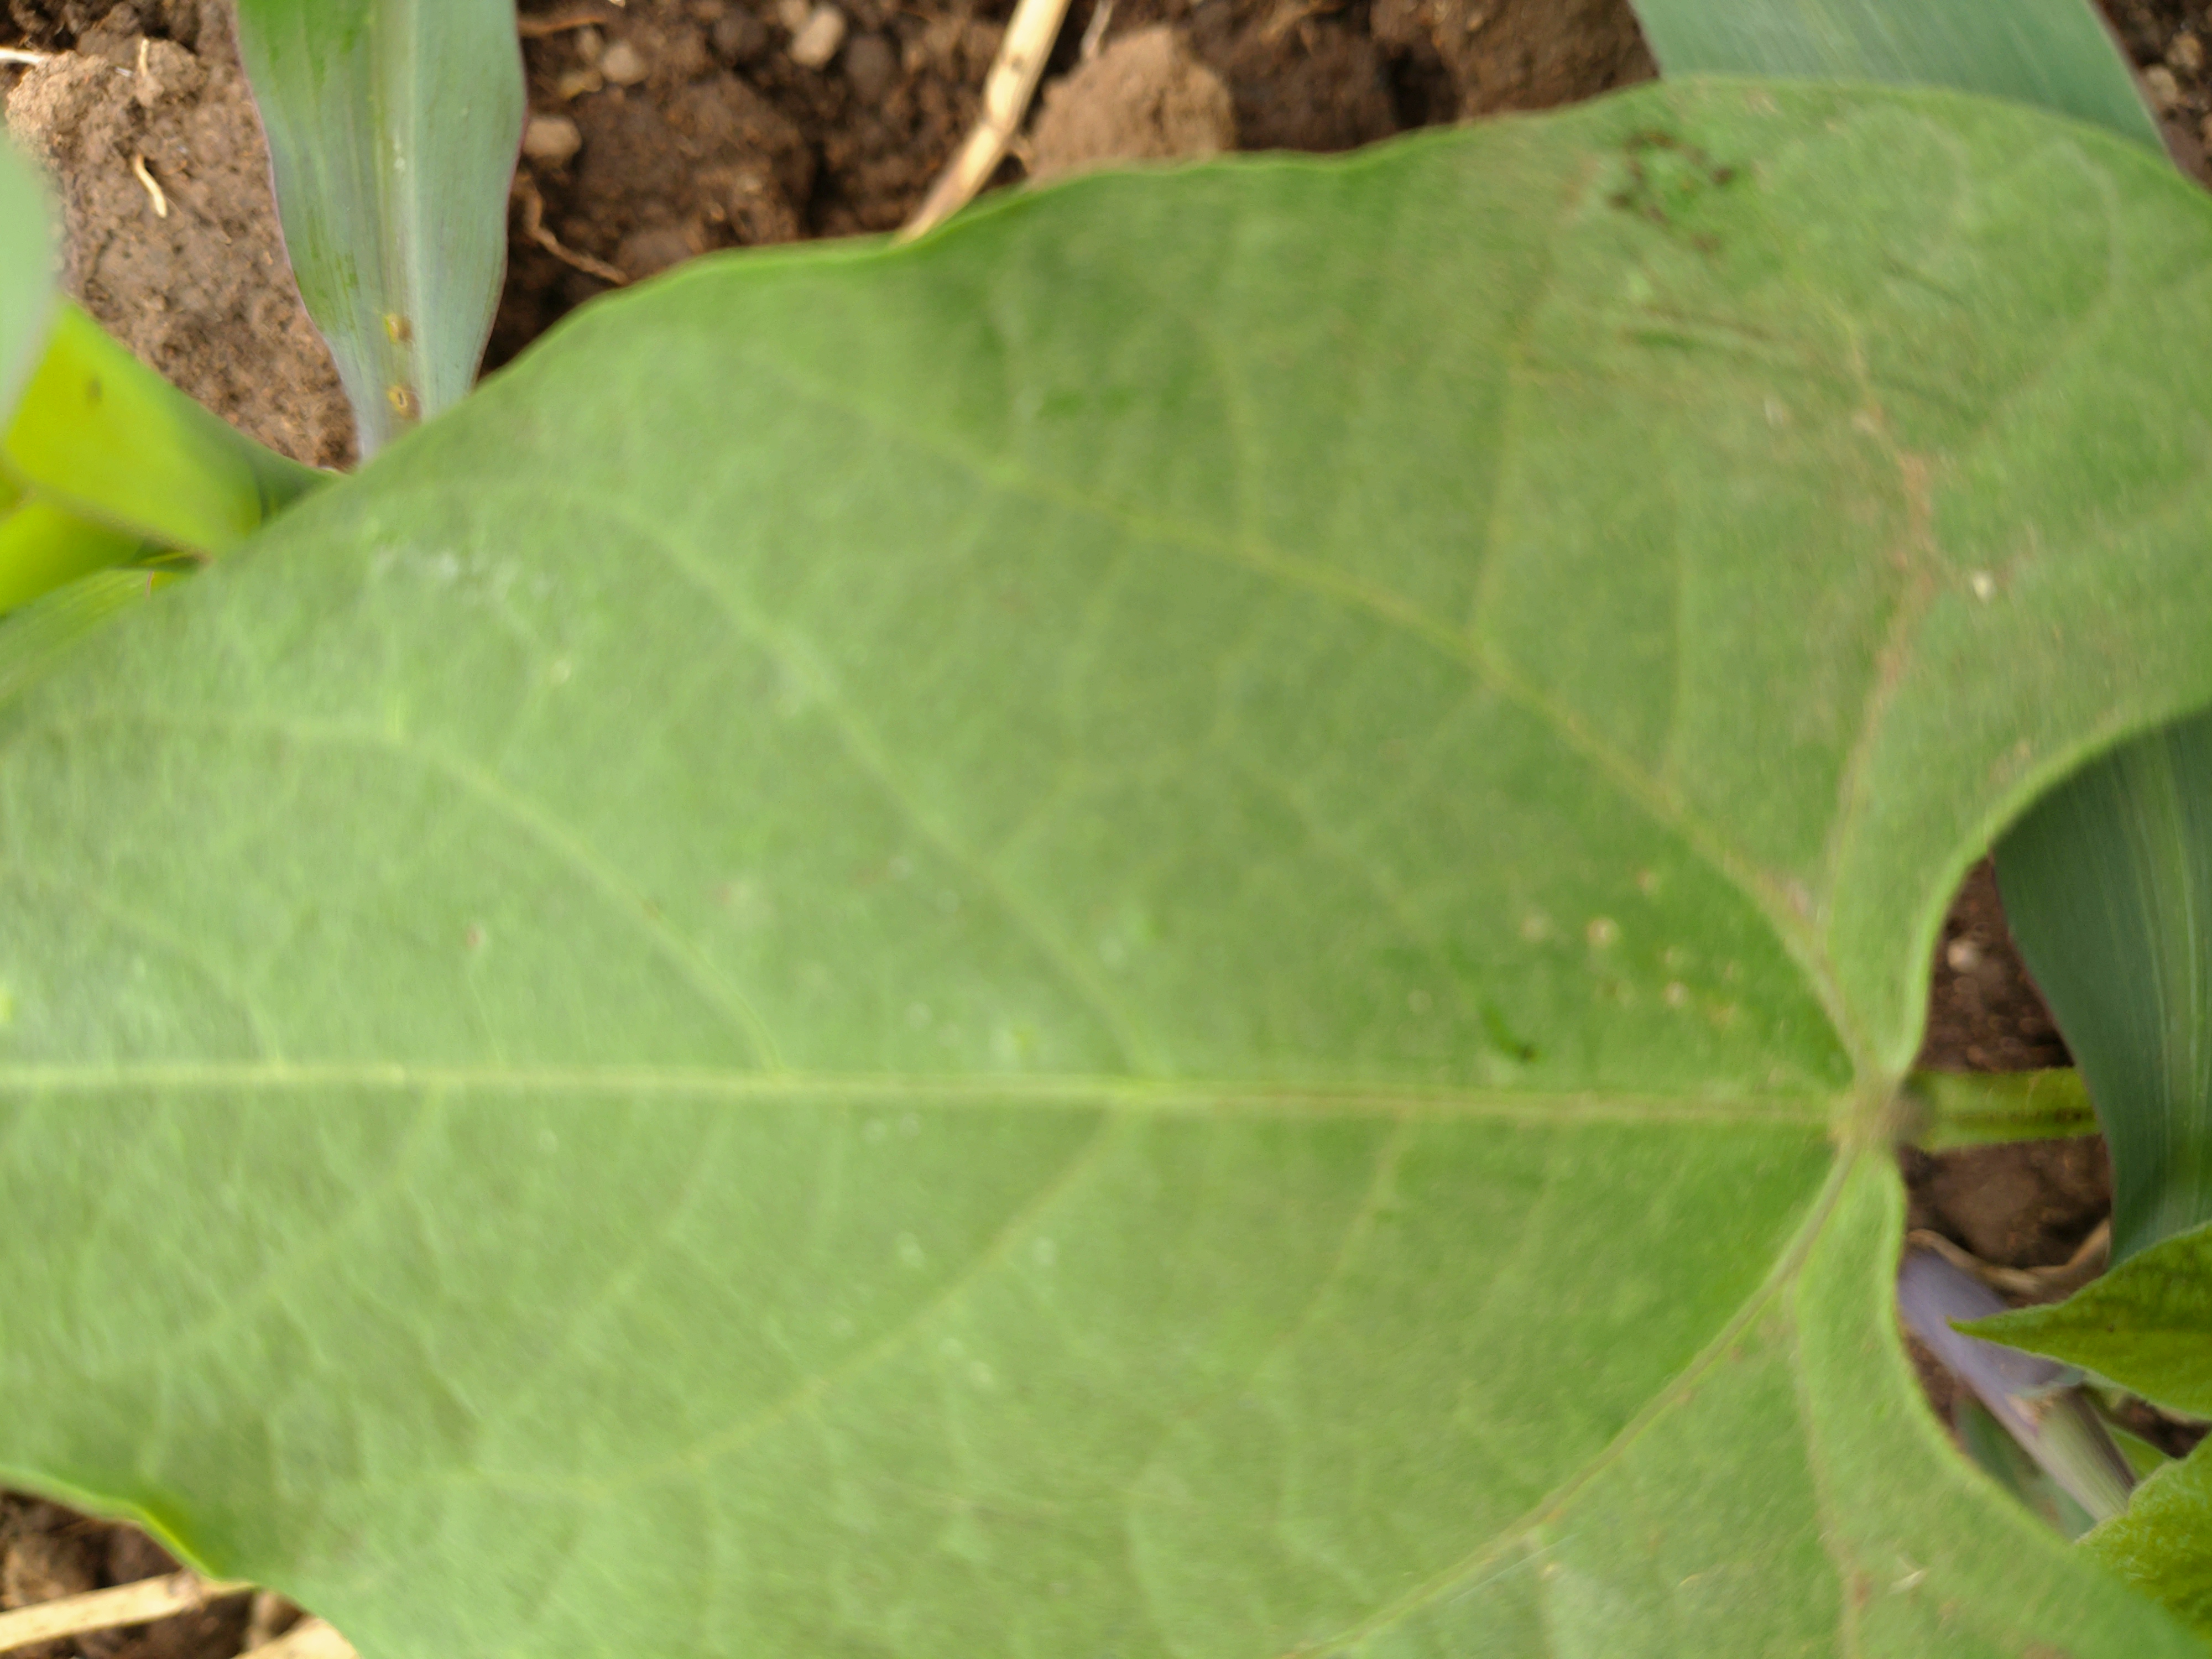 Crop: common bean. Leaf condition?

healthy
